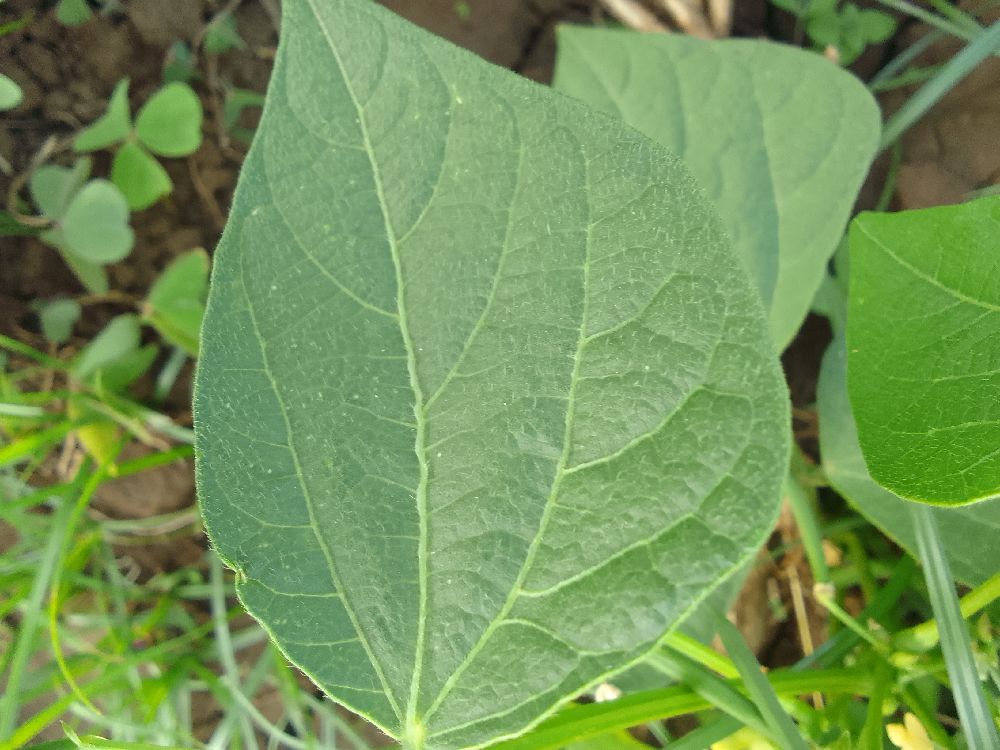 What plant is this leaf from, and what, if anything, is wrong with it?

common bean, healthy
